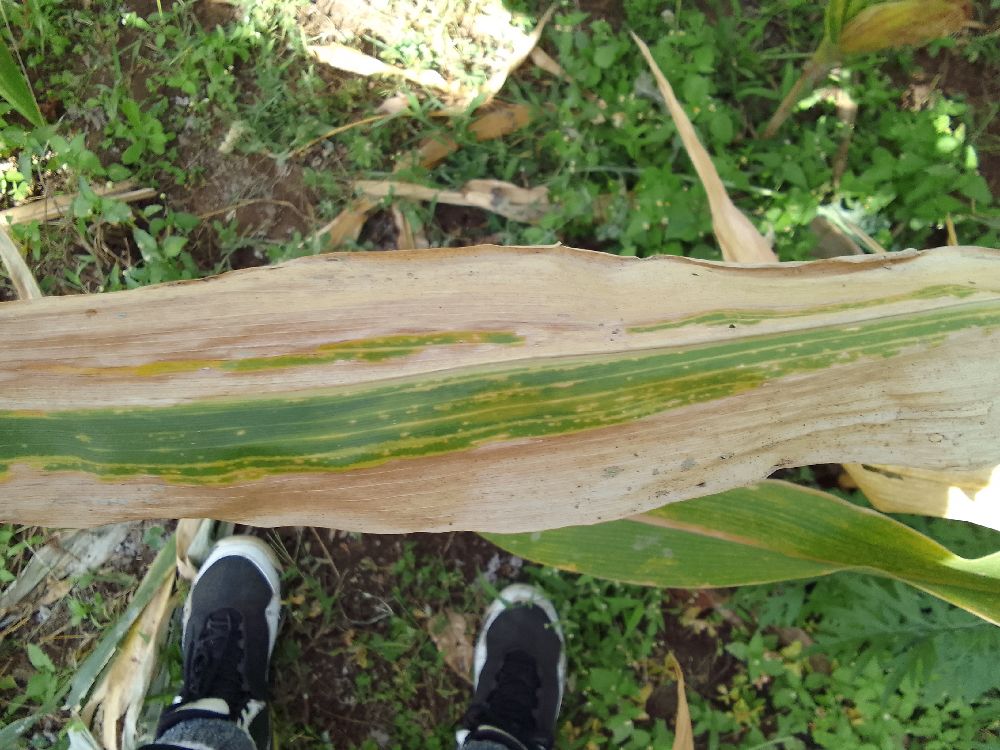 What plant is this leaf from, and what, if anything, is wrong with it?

maize, maize lethal necrosis
